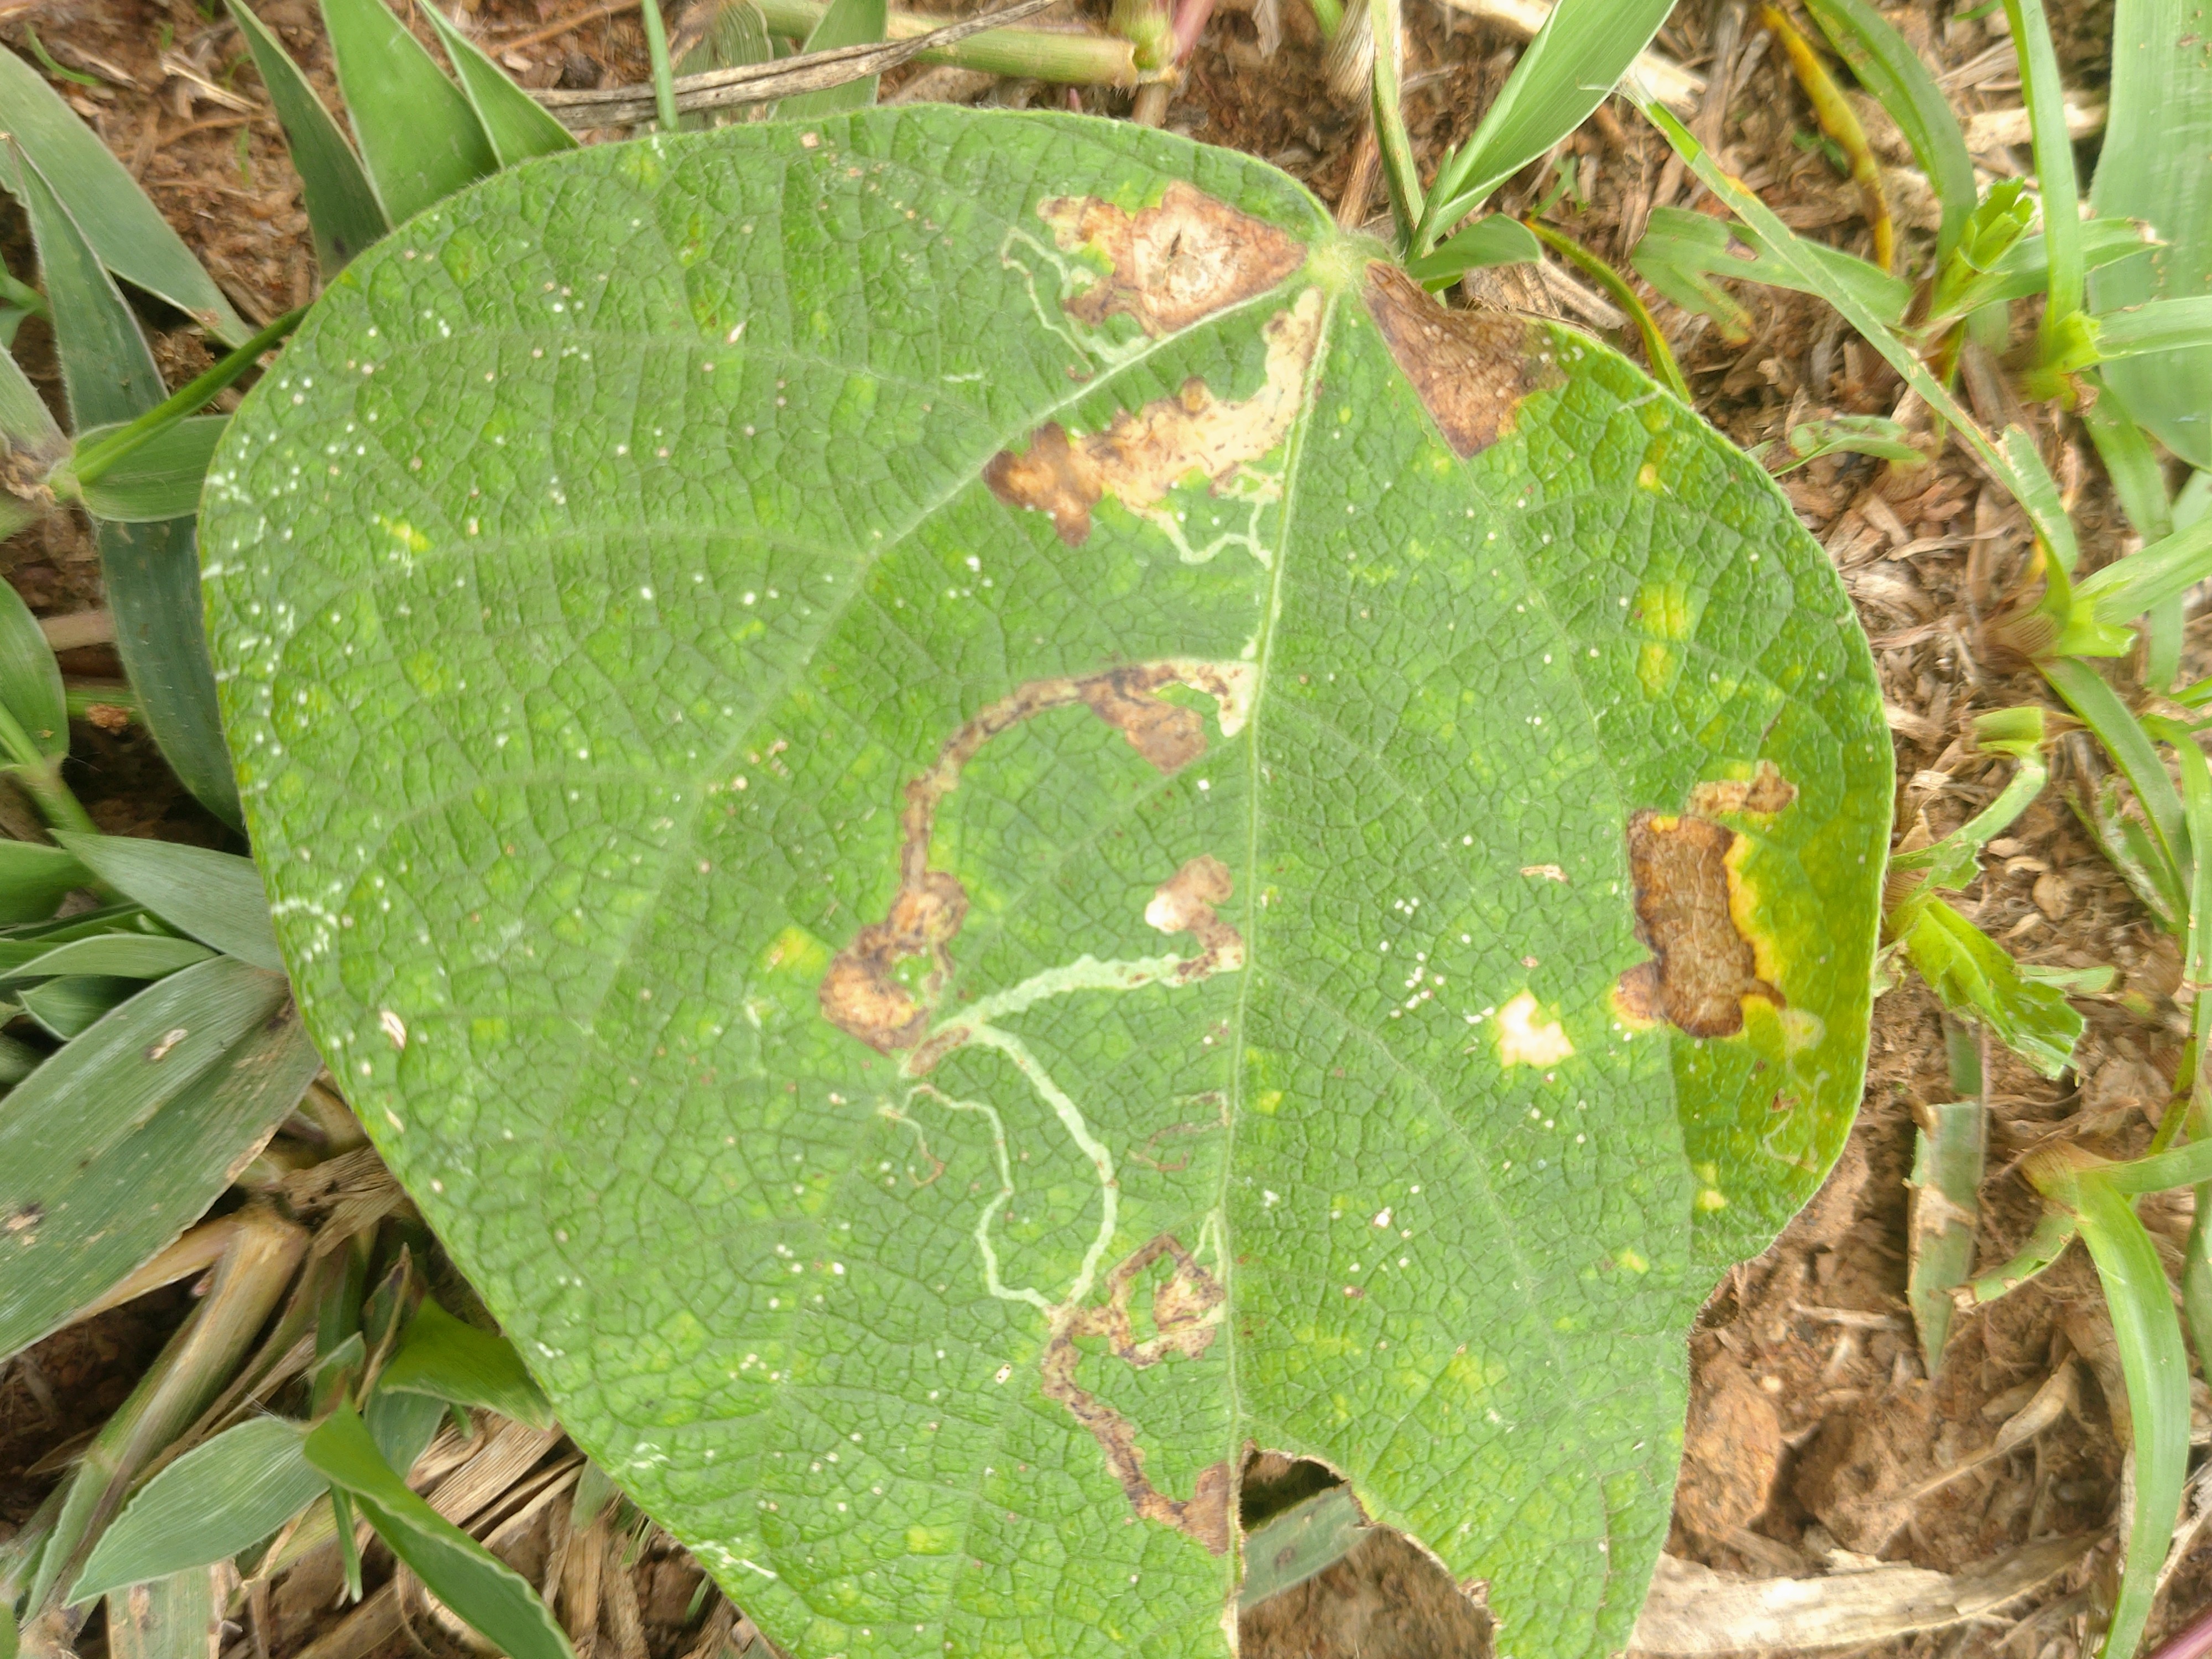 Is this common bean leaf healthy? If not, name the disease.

anthracnose
